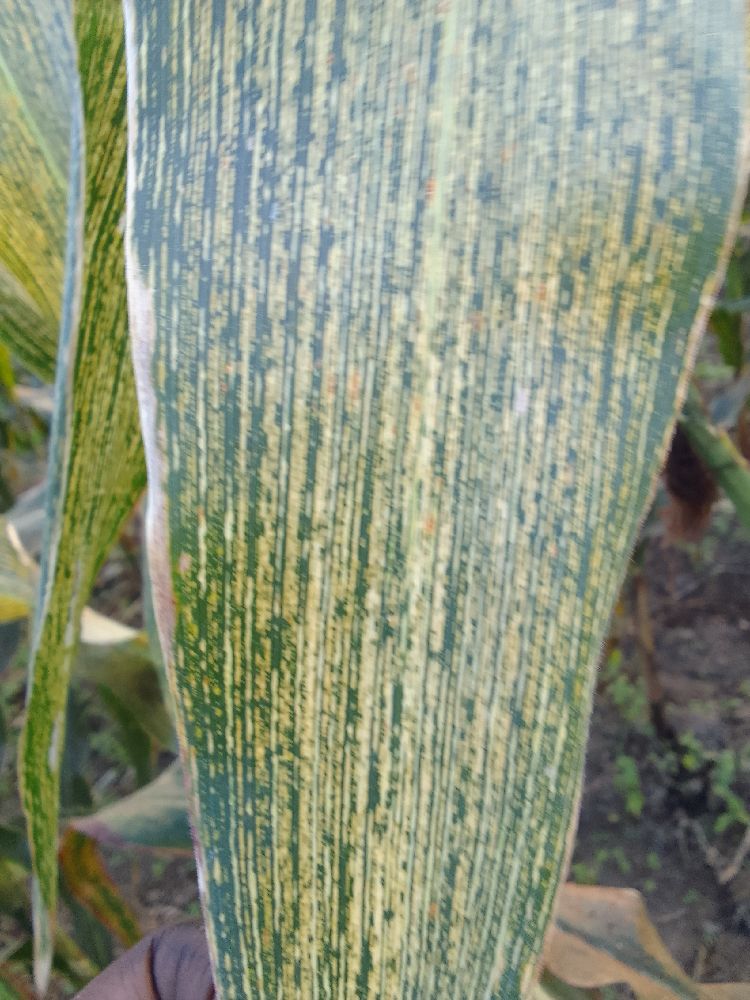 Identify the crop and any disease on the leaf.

maize, maize streak virus
